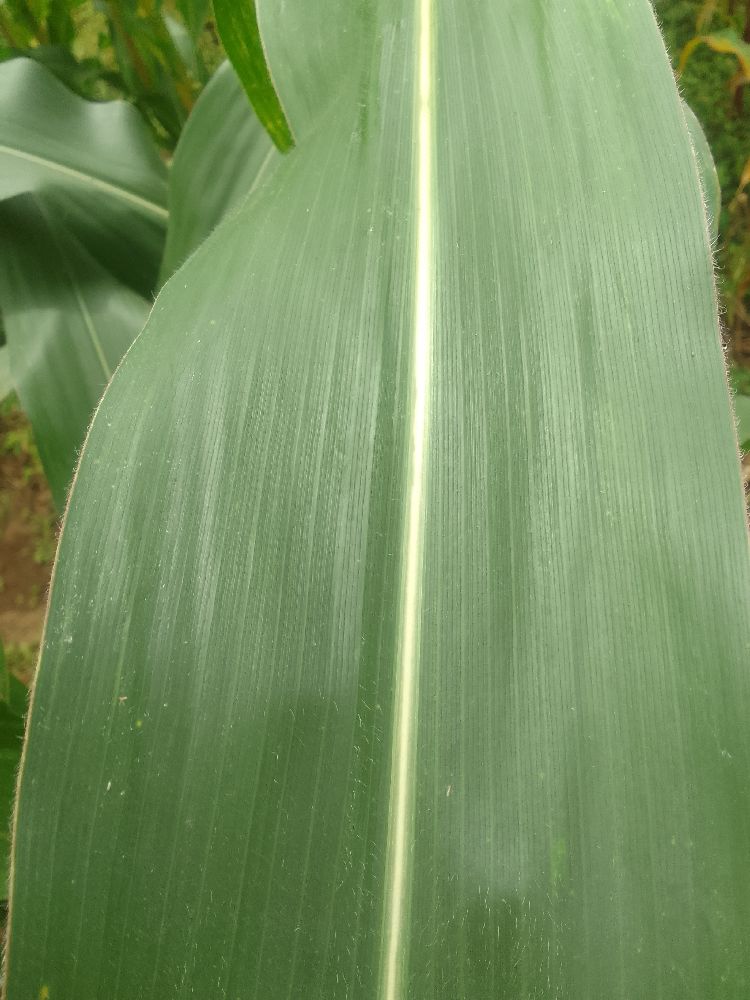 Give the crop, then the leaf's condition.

maize, healthy
